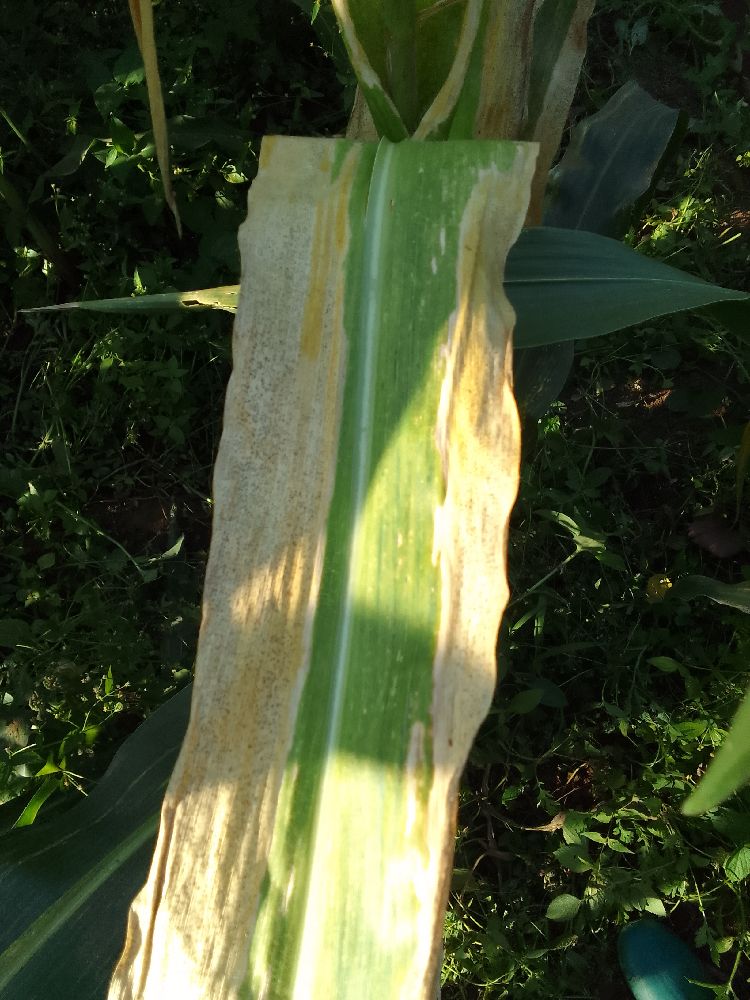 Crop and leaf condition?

maize, maize lethal necrosis
